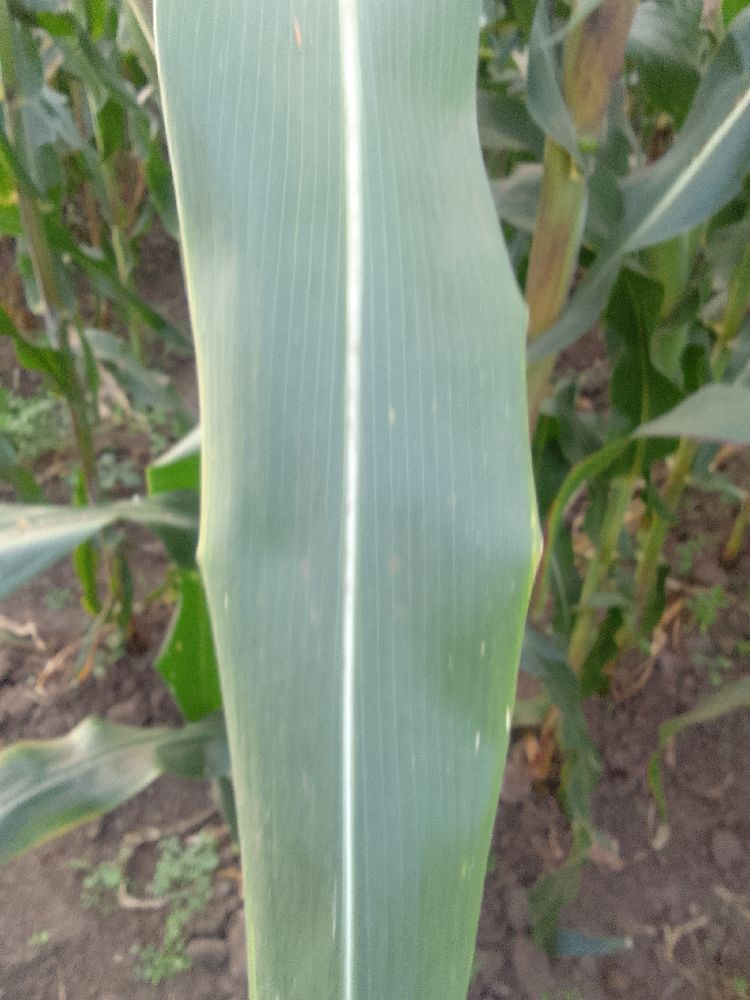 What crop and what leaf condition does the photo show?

maize, healthy
